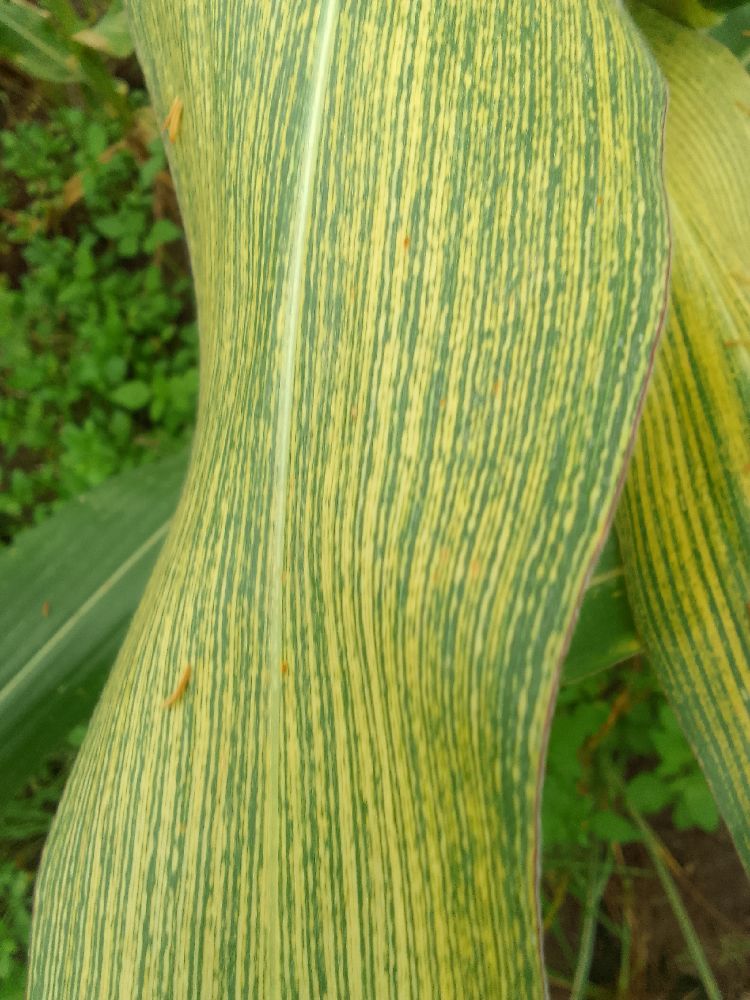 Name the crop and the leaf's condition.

maize, maize streak virus
